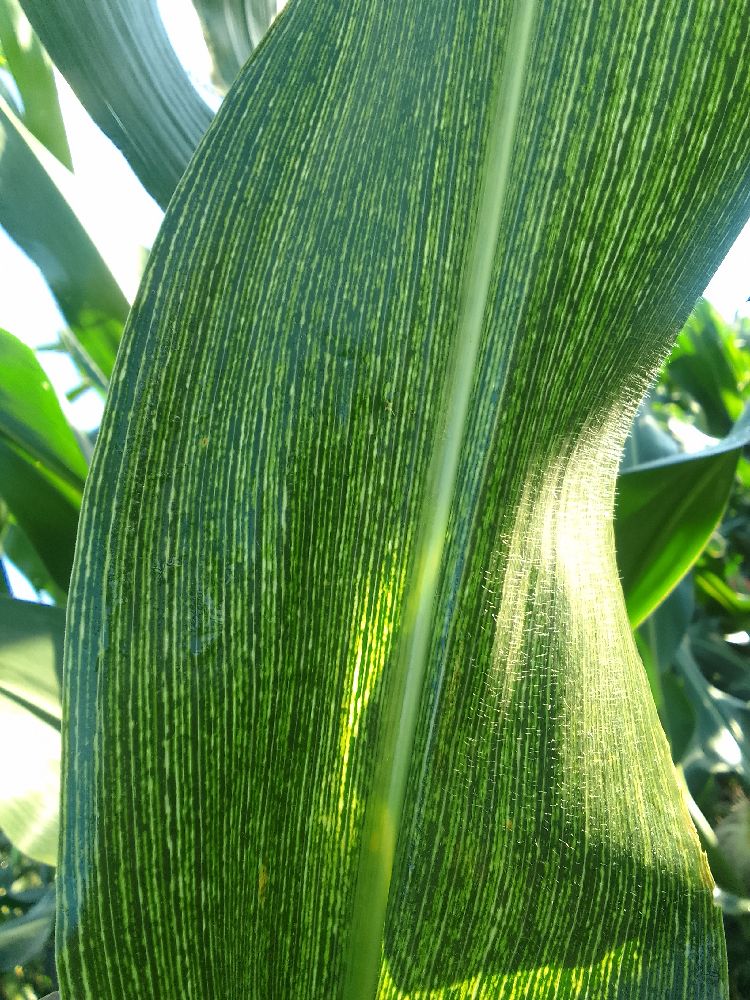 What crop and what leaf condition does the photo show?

maize, maize streak virus
